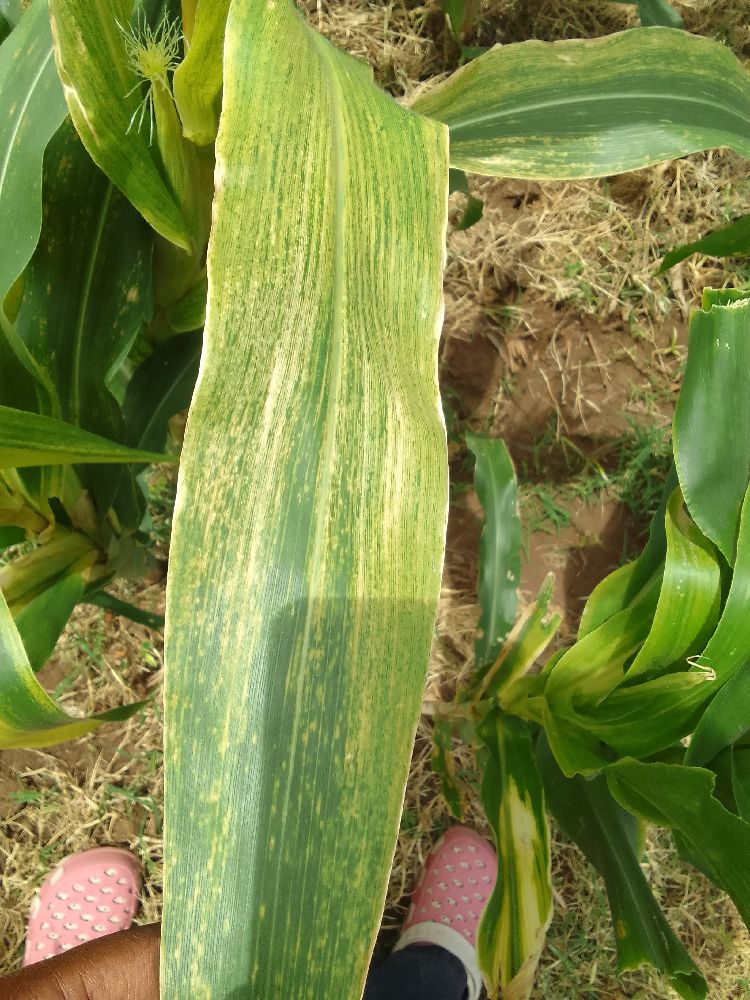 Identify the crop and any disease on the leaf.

maize, maize lethal necrosis
